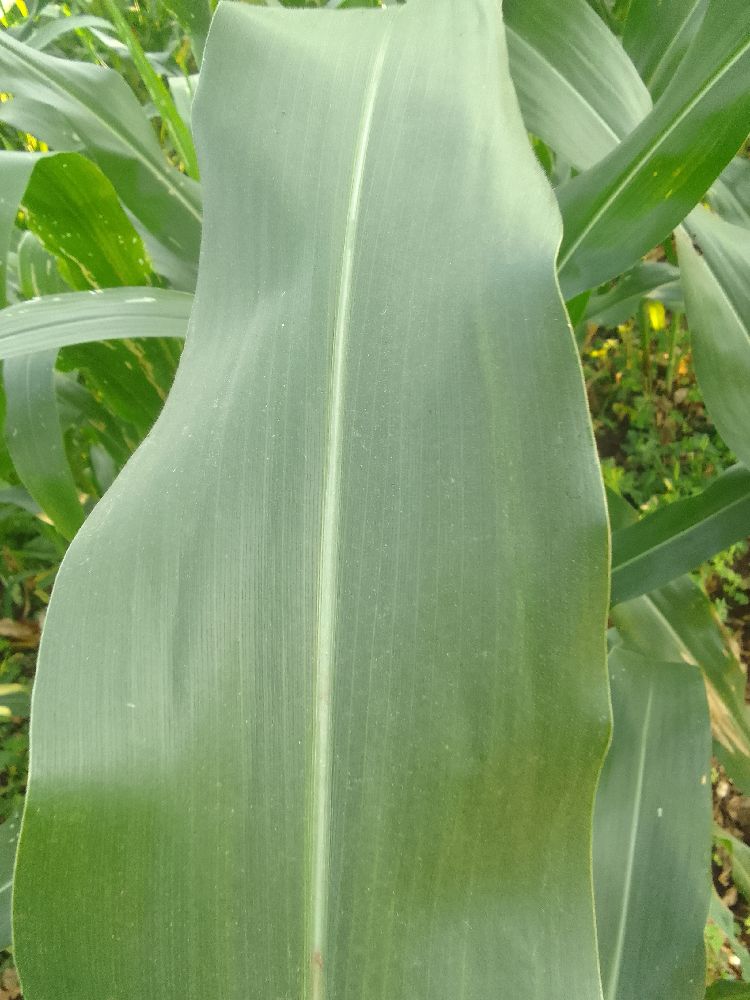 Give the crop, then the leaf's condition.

maize, healthy
